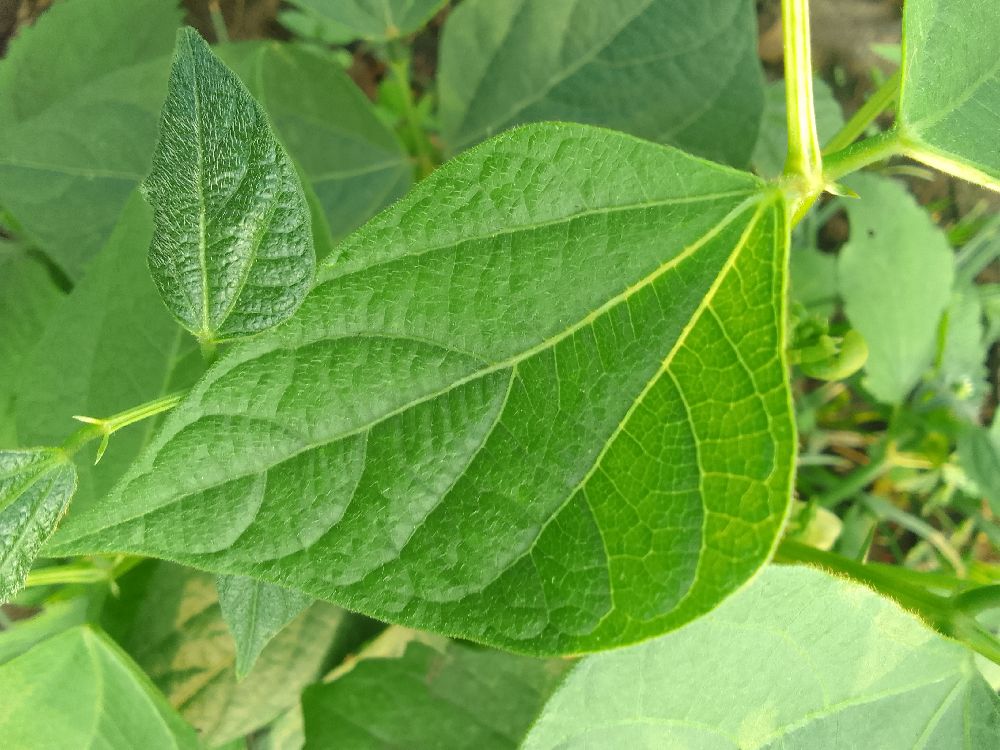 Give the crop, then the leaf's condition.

common bean, healthy
